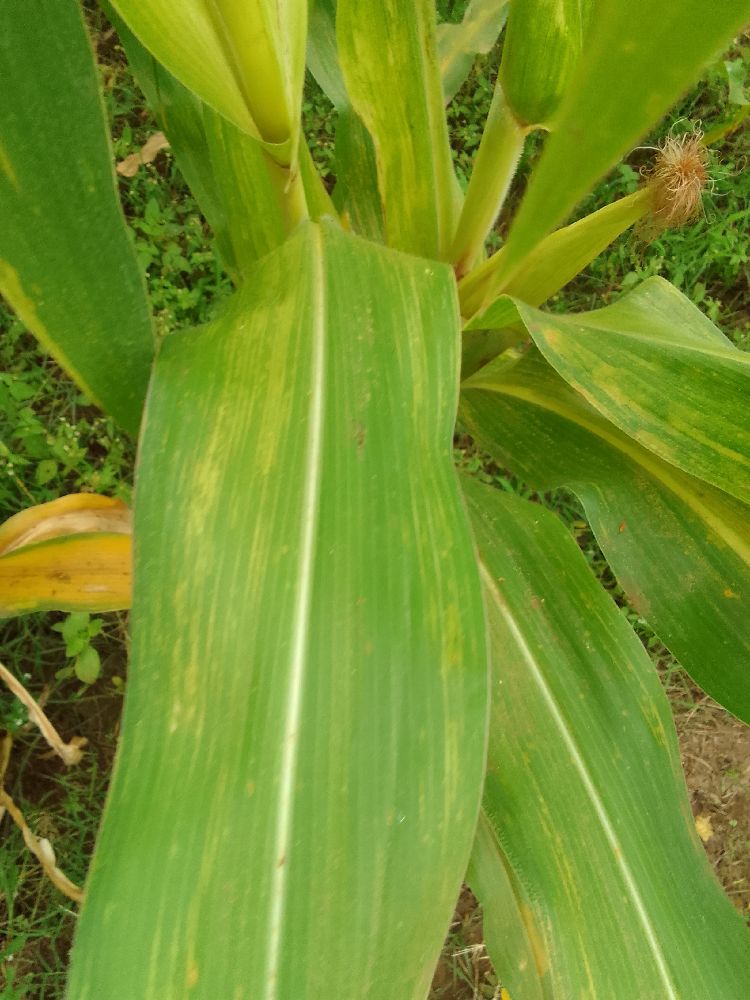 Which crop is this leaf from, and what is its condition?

maize, maize lethal necrosis
